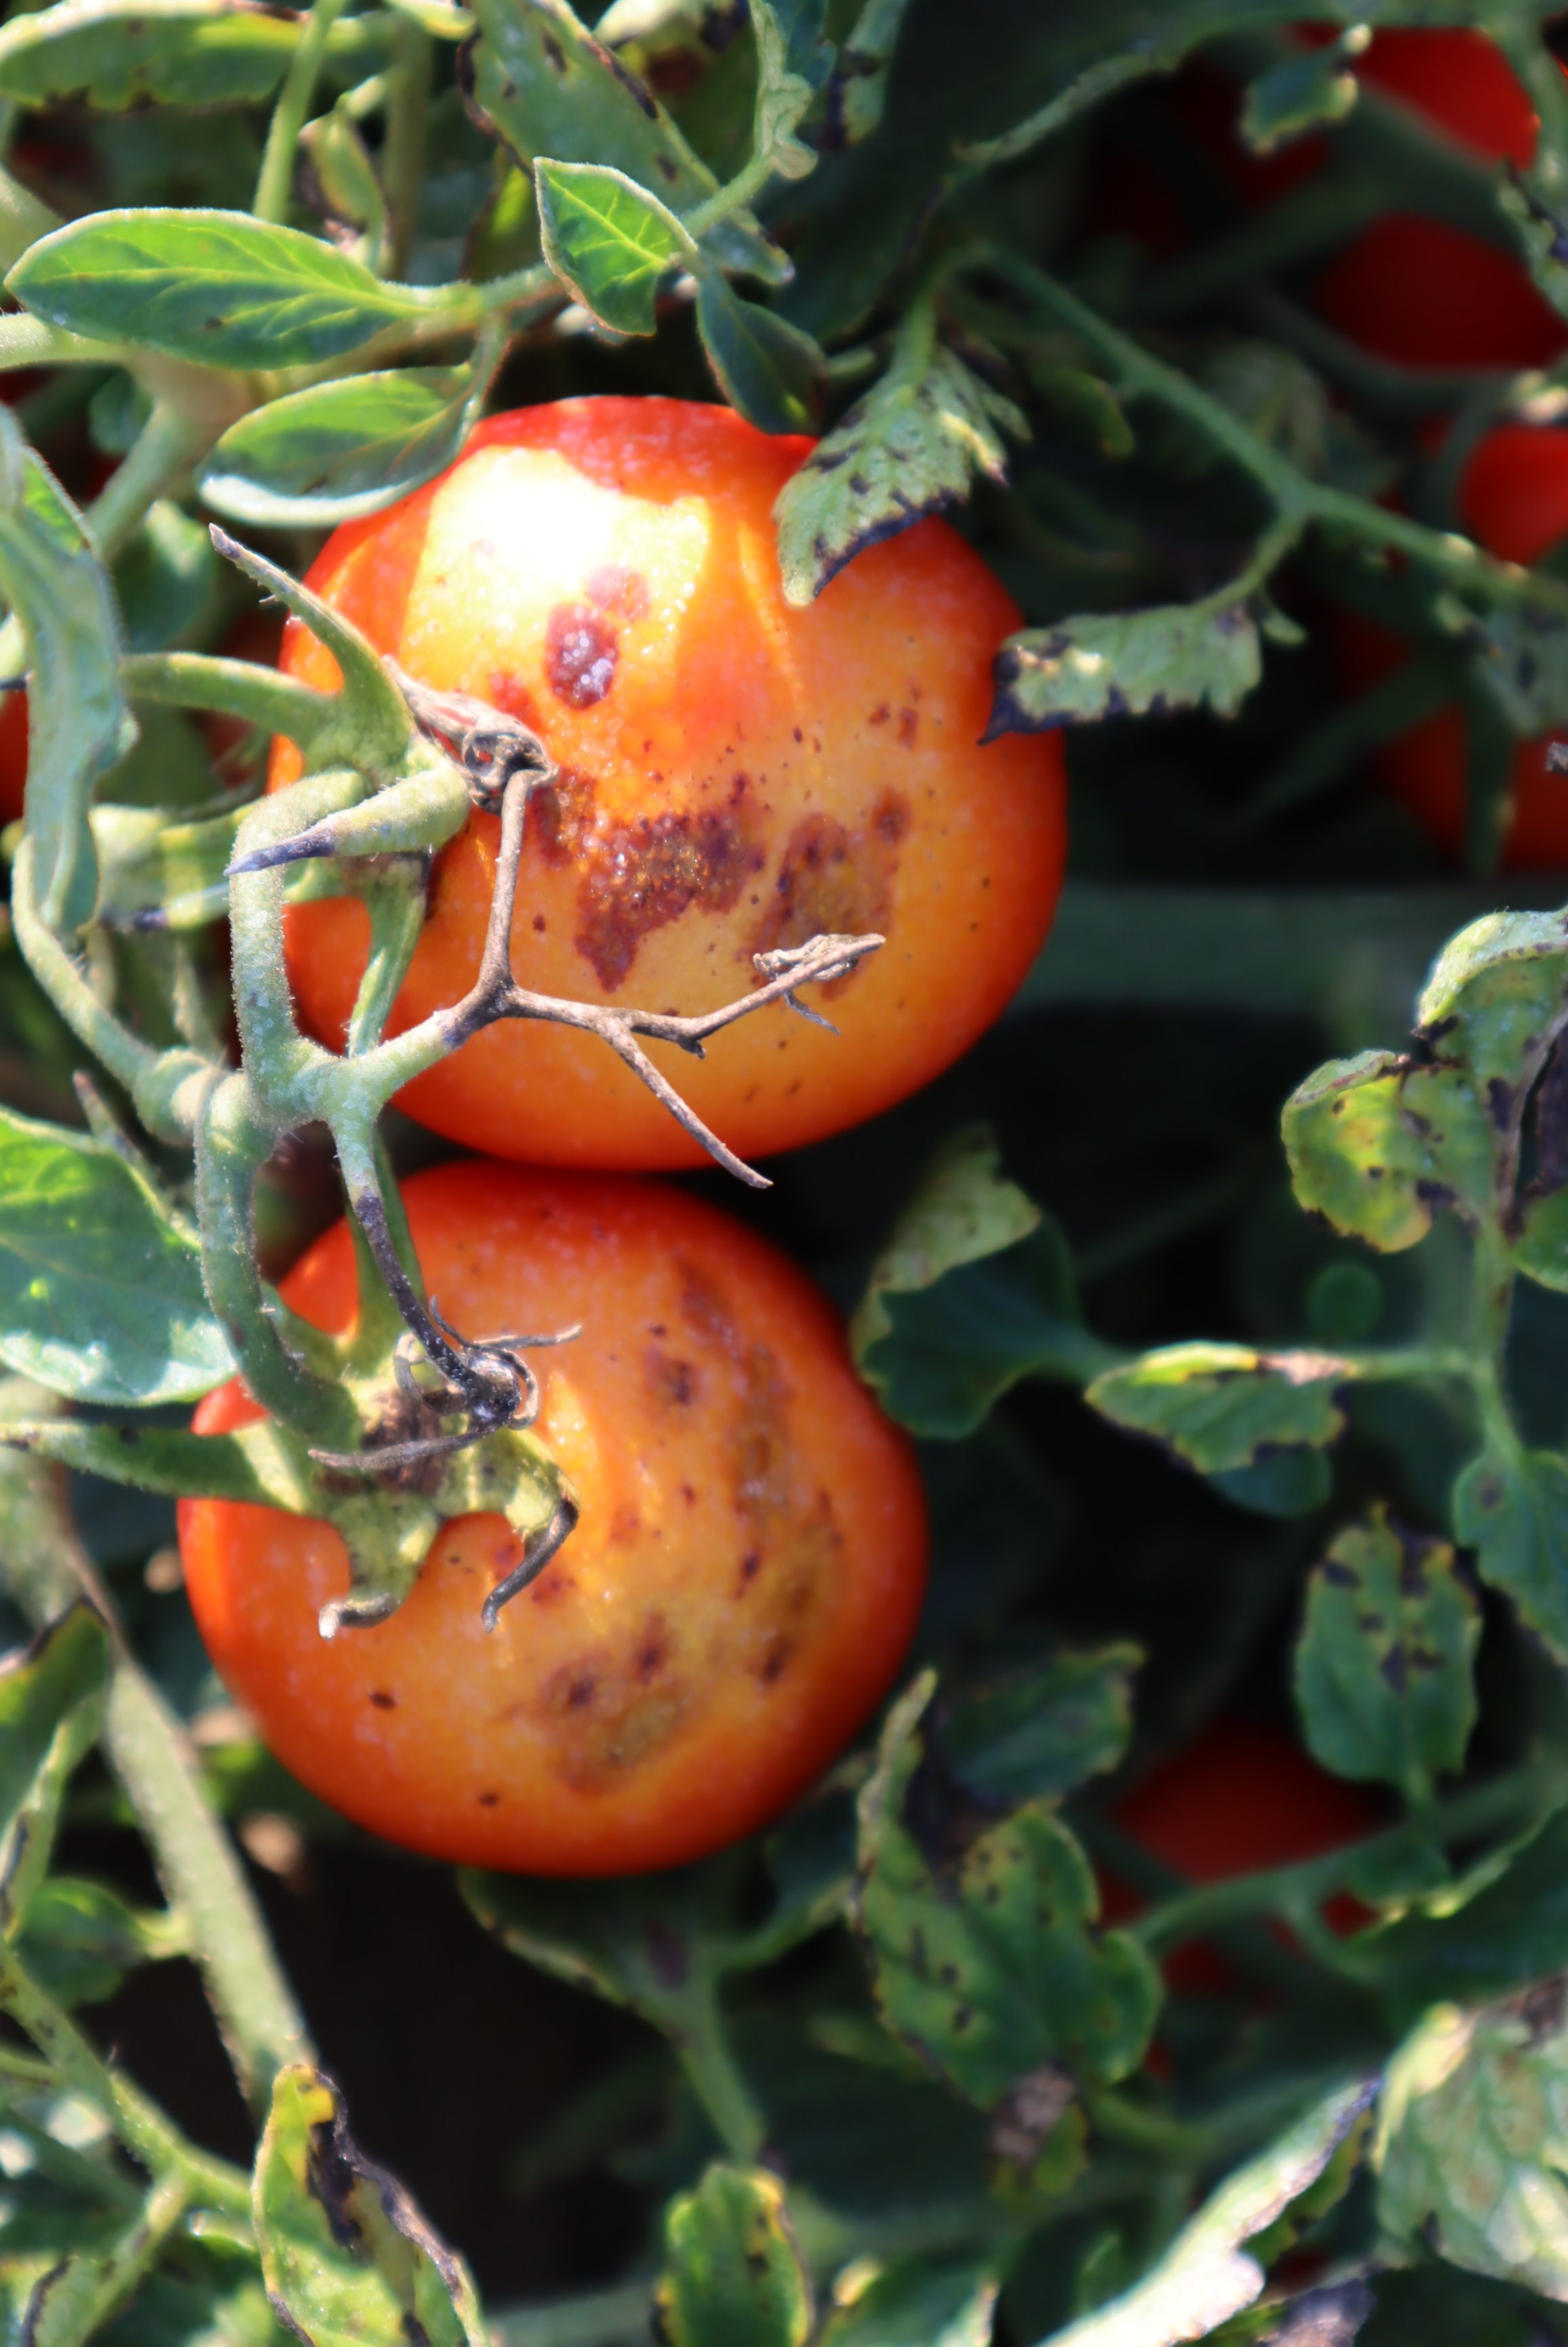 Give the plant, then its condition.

tomato, anthracnose, bacterial spot
